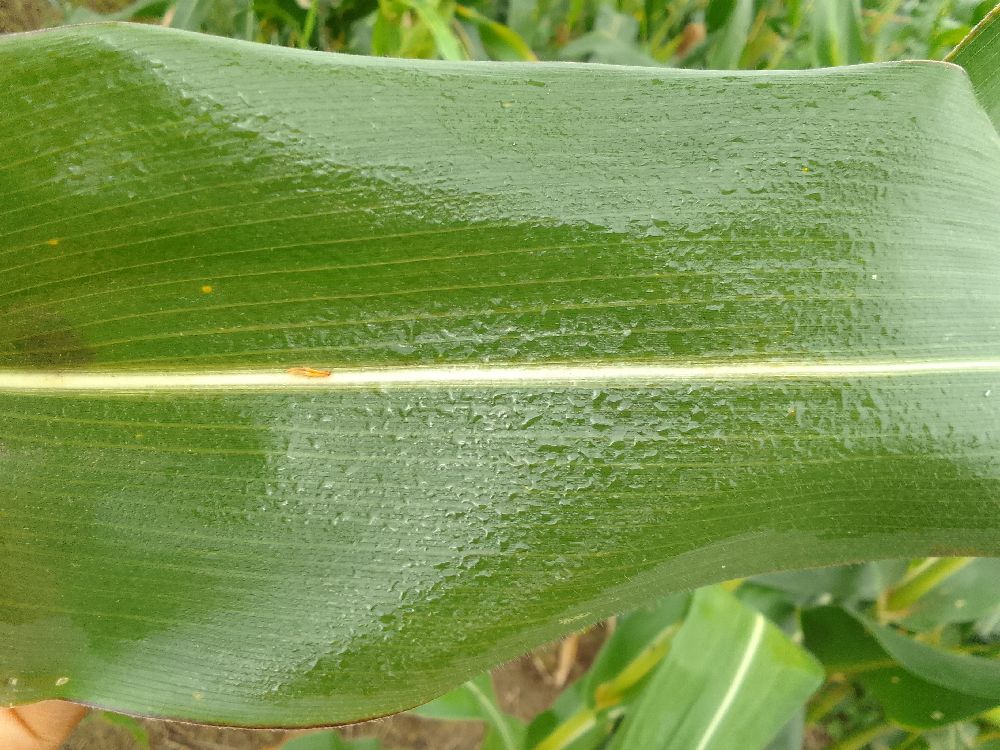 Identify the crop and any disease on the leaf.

maize, healthy
